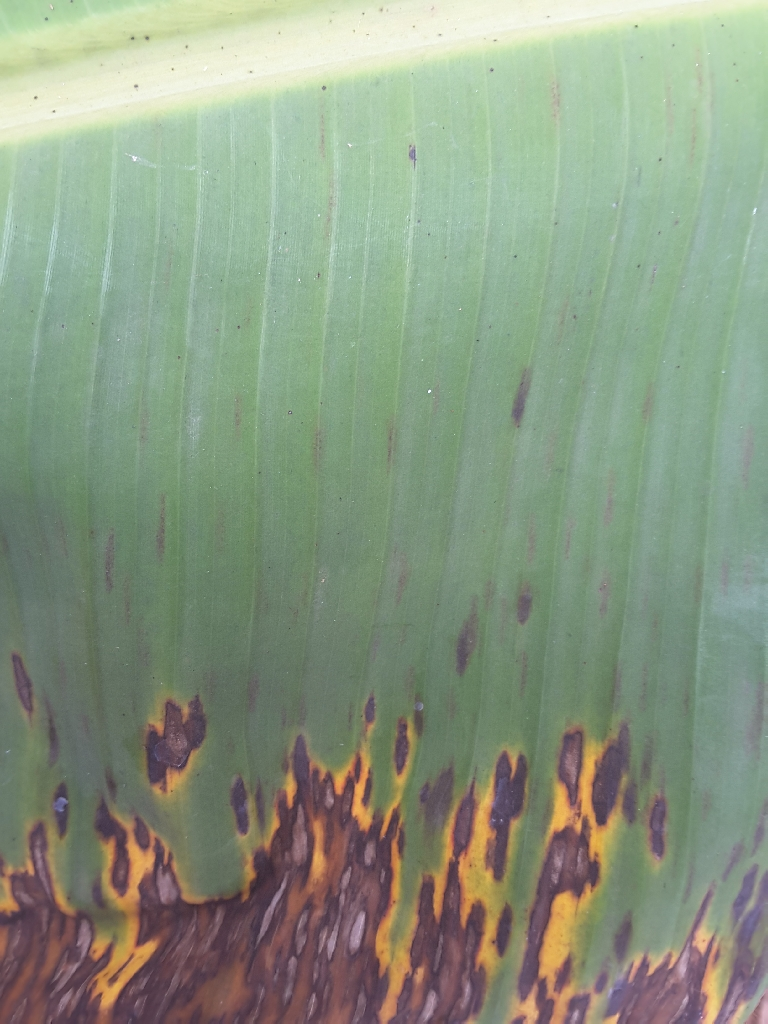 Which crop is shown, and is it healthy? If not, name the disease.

banana, black sigatoka
